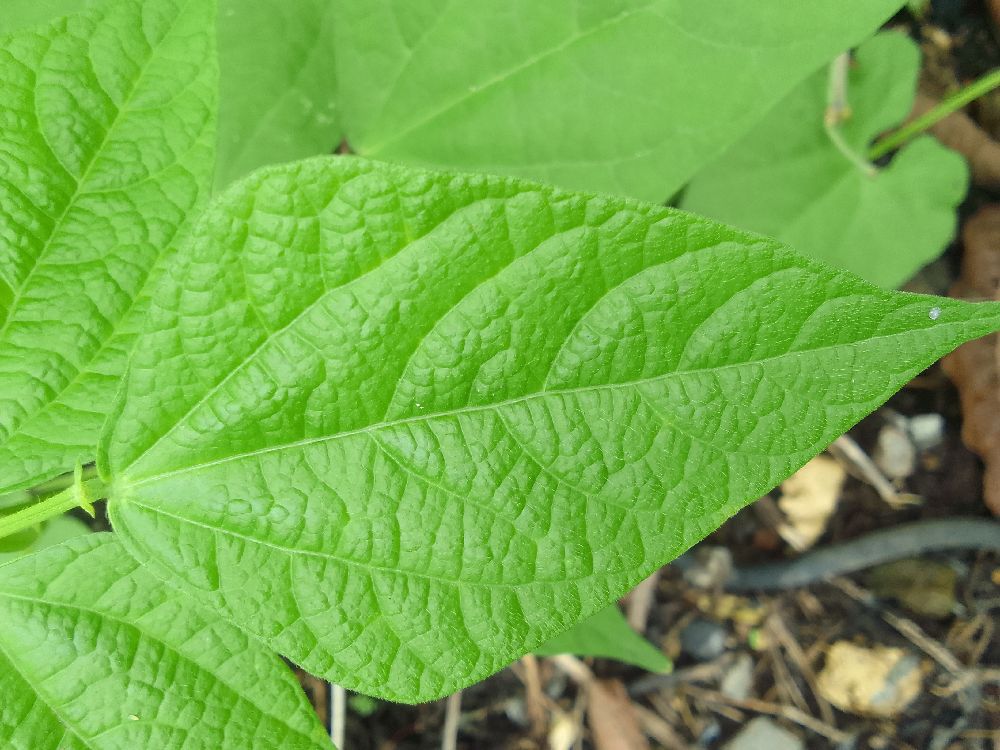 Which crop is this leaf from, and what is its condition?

common bean, healthy
